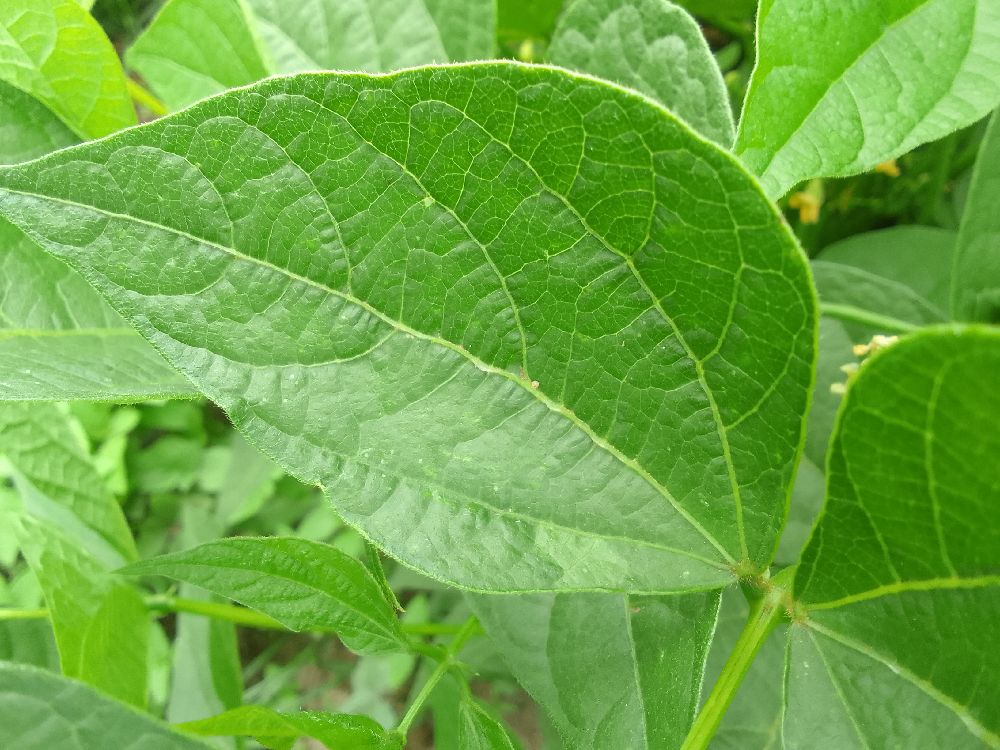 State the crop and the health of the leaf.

common bean, healthy
